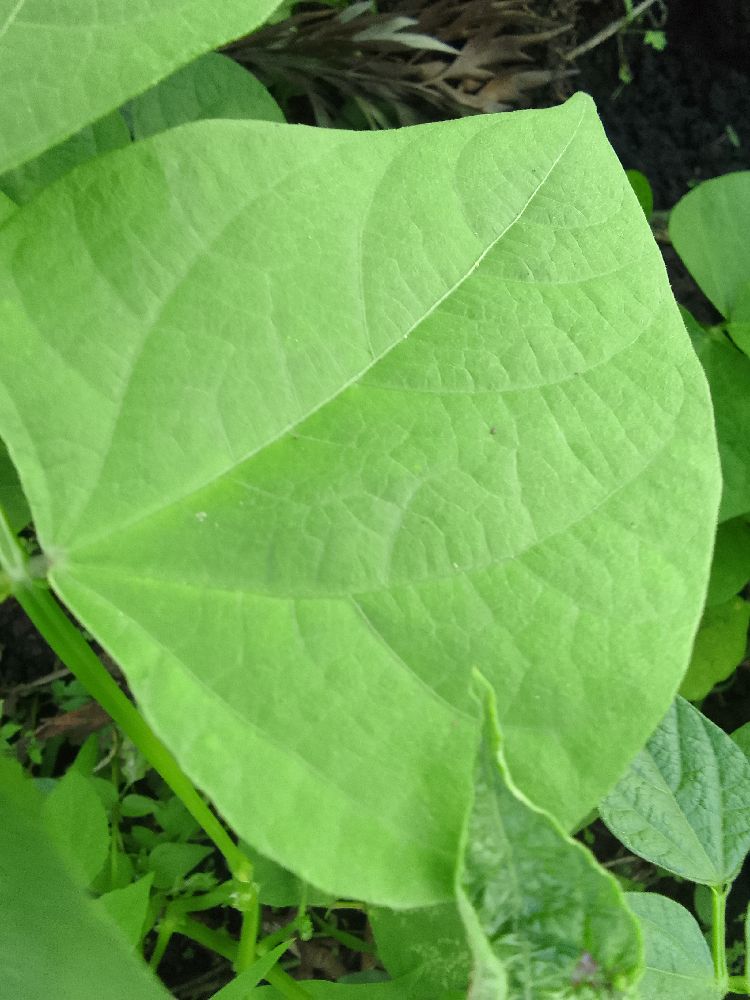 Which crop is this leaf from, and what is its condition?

common bean, healthy
